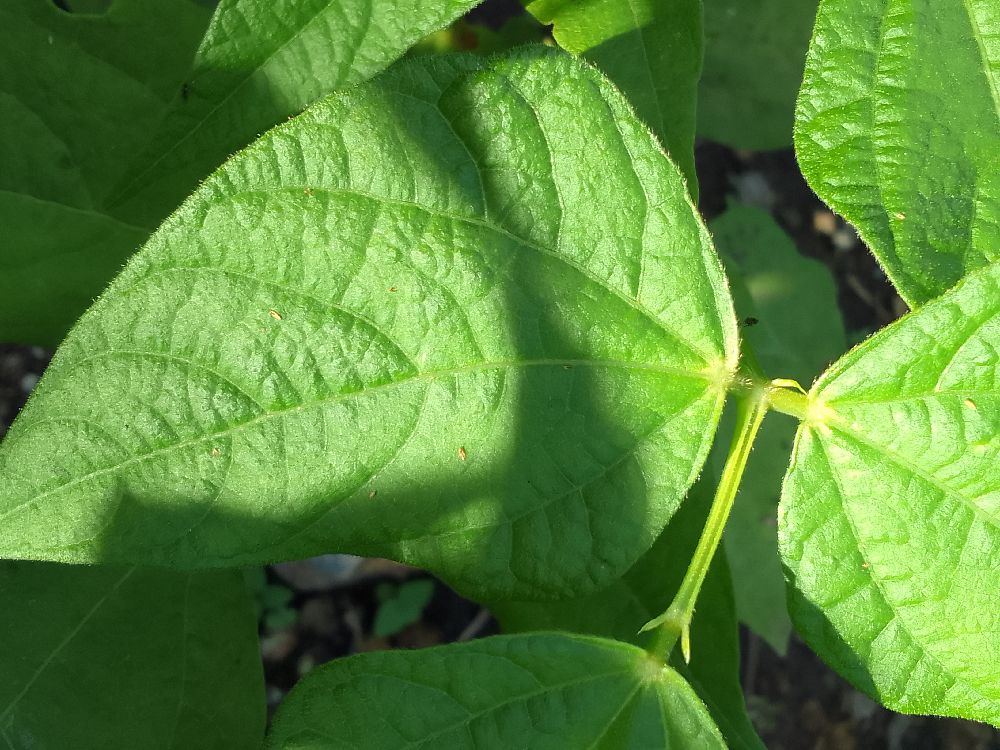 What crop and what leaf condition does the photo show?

common bean, healthy
